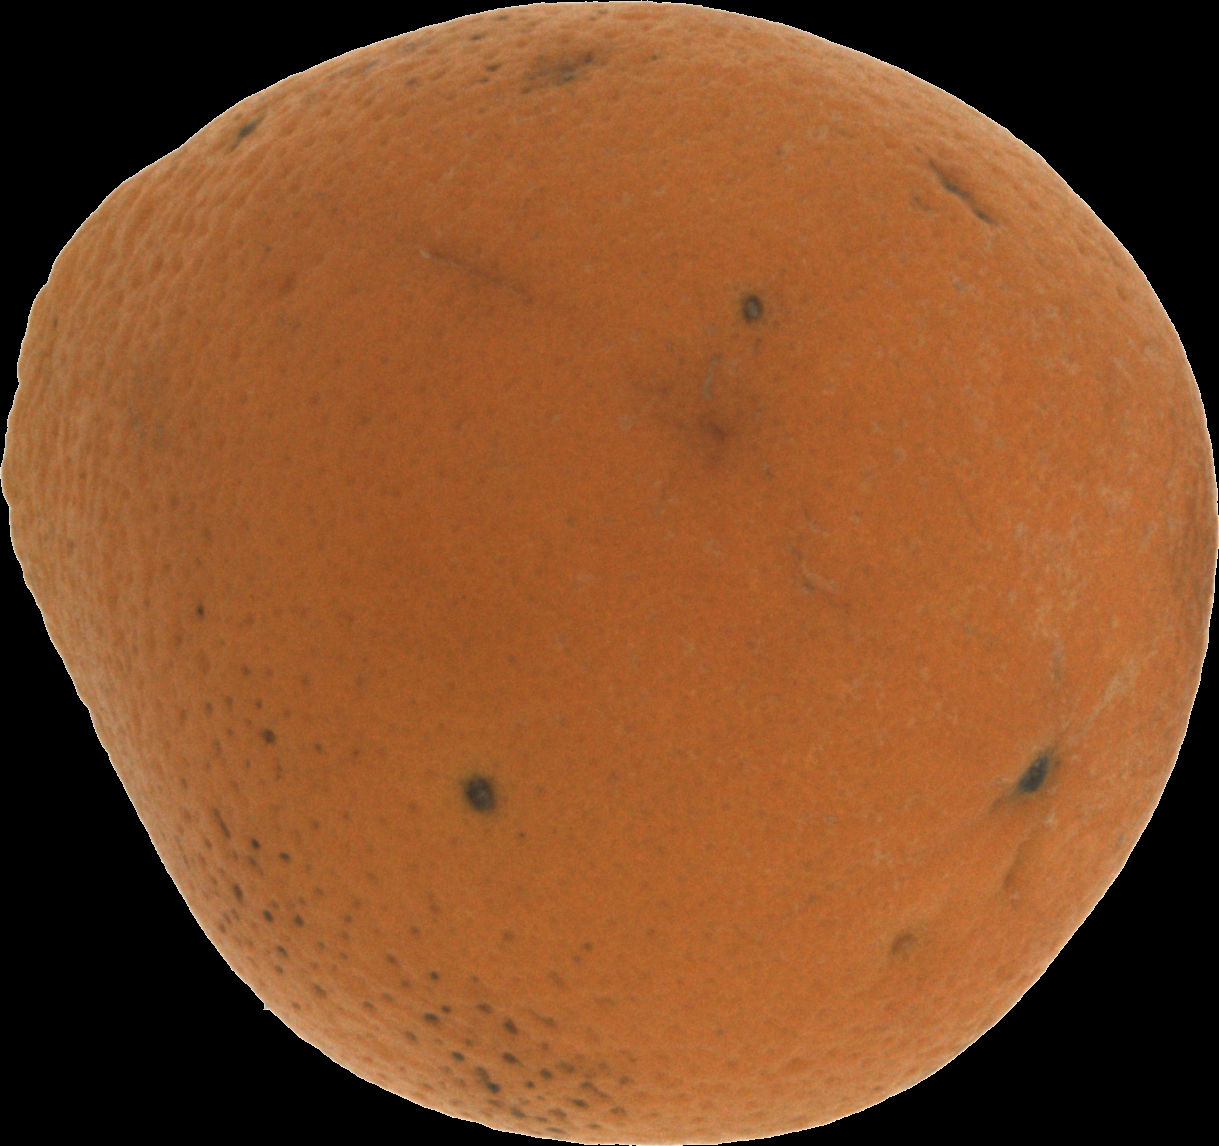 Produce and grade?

orange, bad
